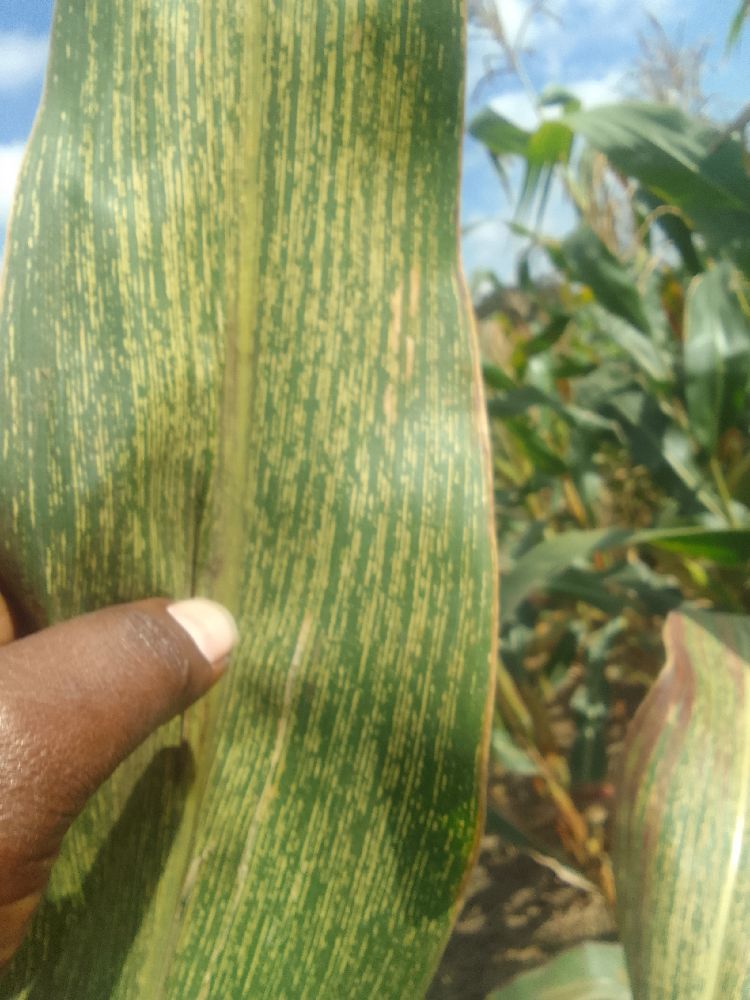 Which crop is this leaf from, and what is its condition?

maize, maize streak virus
